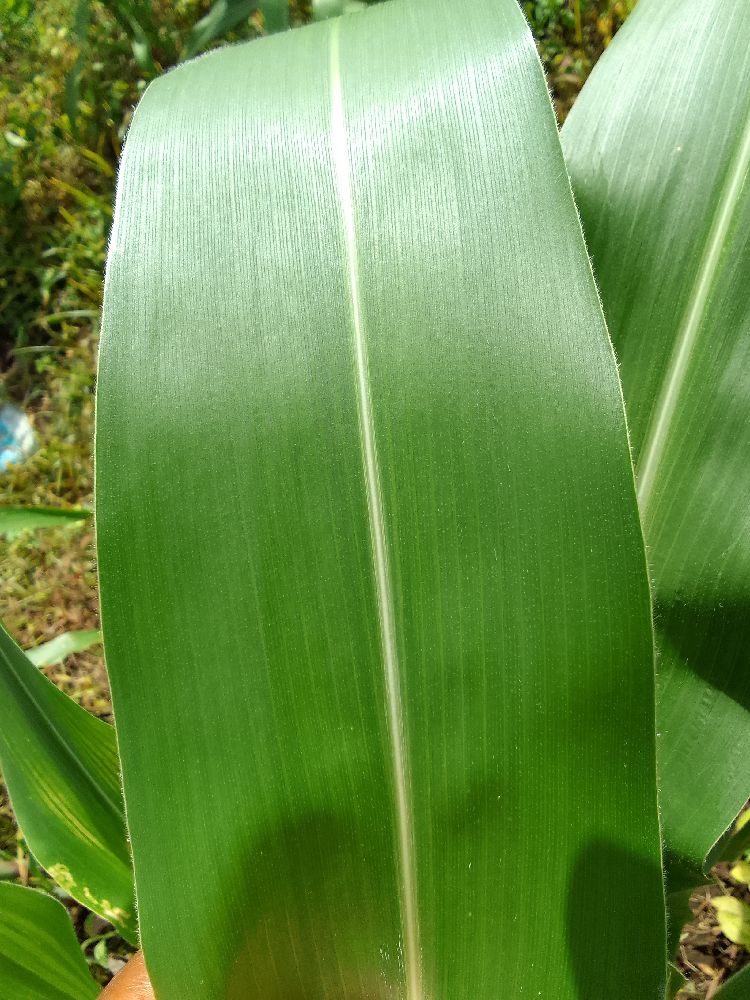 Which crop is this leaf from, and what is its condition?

maize, healthy
